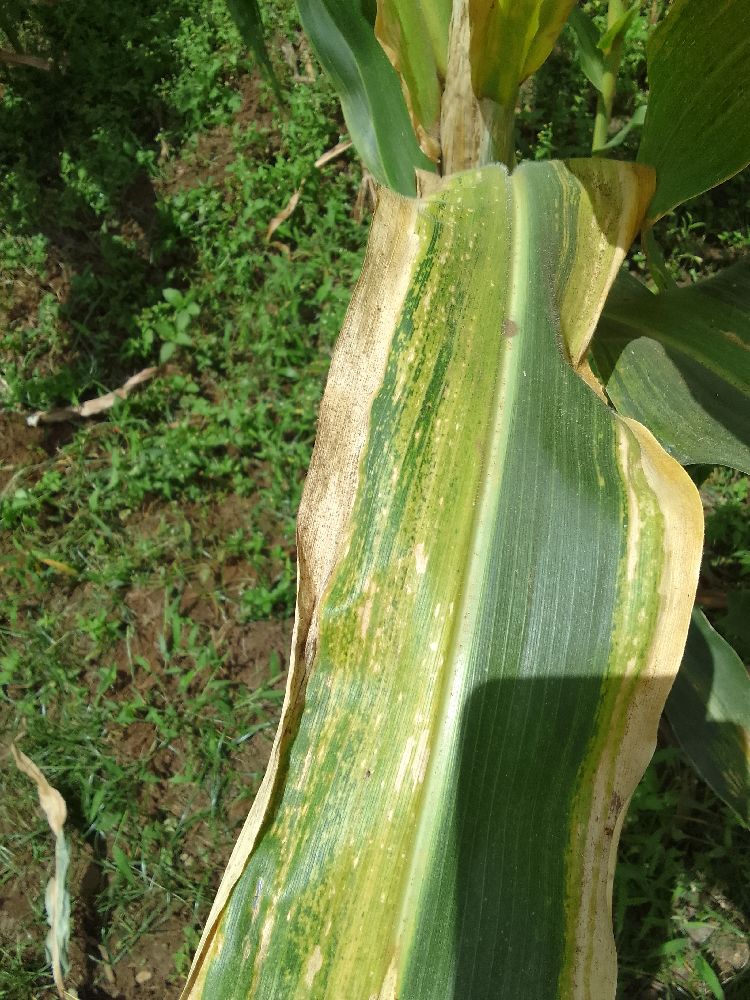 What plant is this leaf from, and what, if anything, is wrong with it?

maize, maize lethal necrosis
